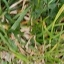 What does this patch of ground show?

grass
